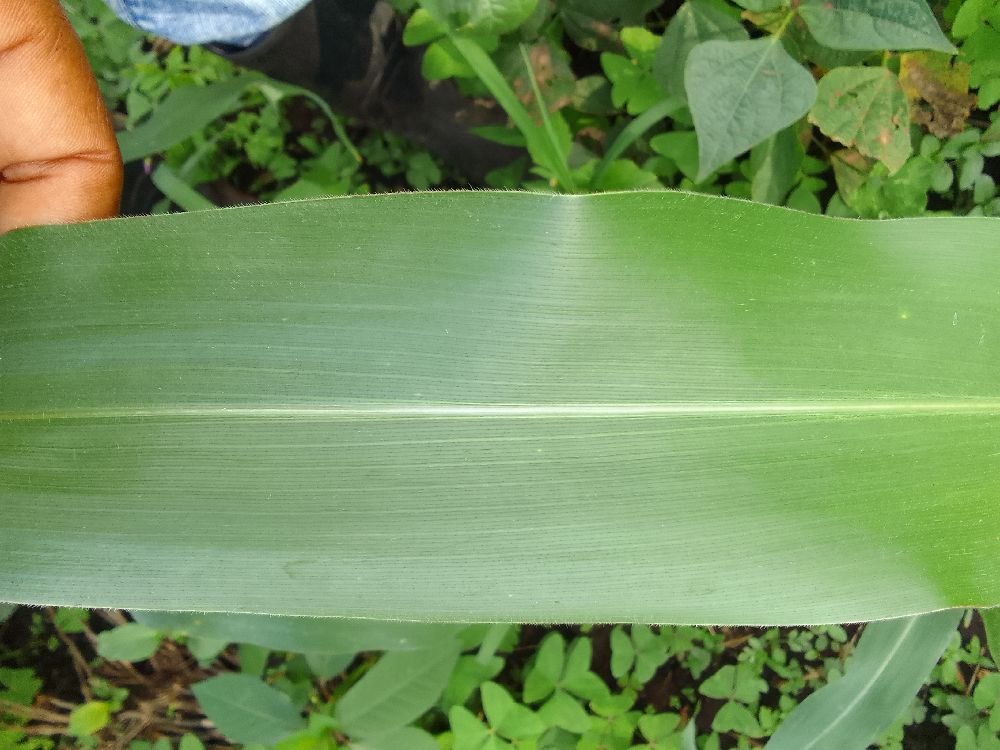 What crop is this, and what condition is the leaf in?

maize, healthy
